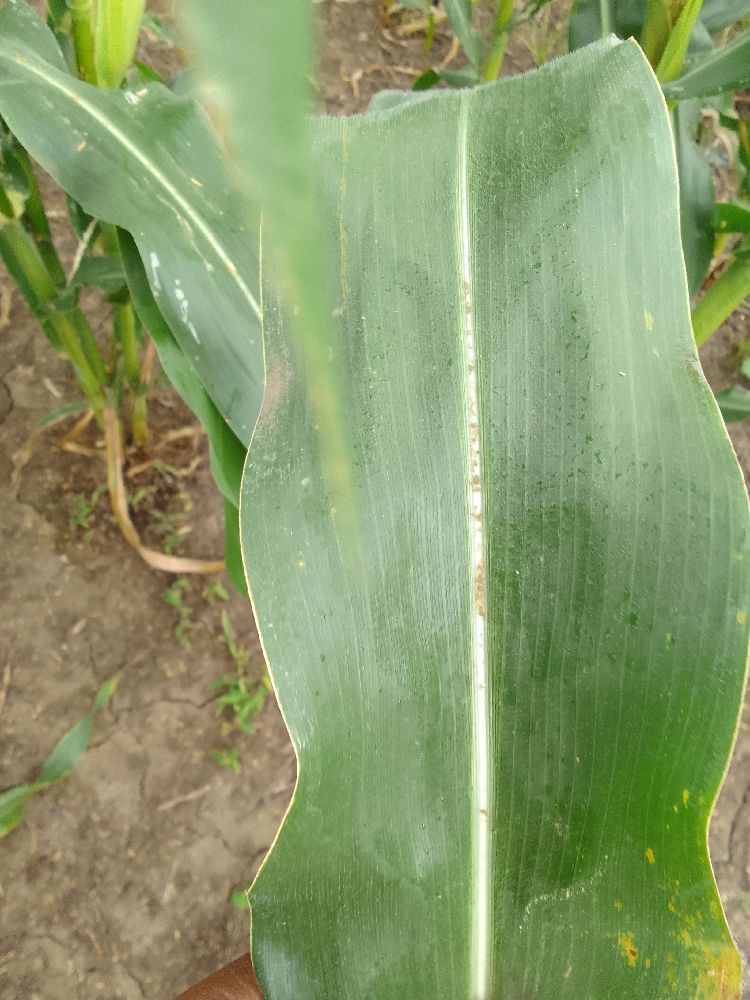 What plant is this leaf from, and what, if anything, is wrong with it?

maize, healthy
